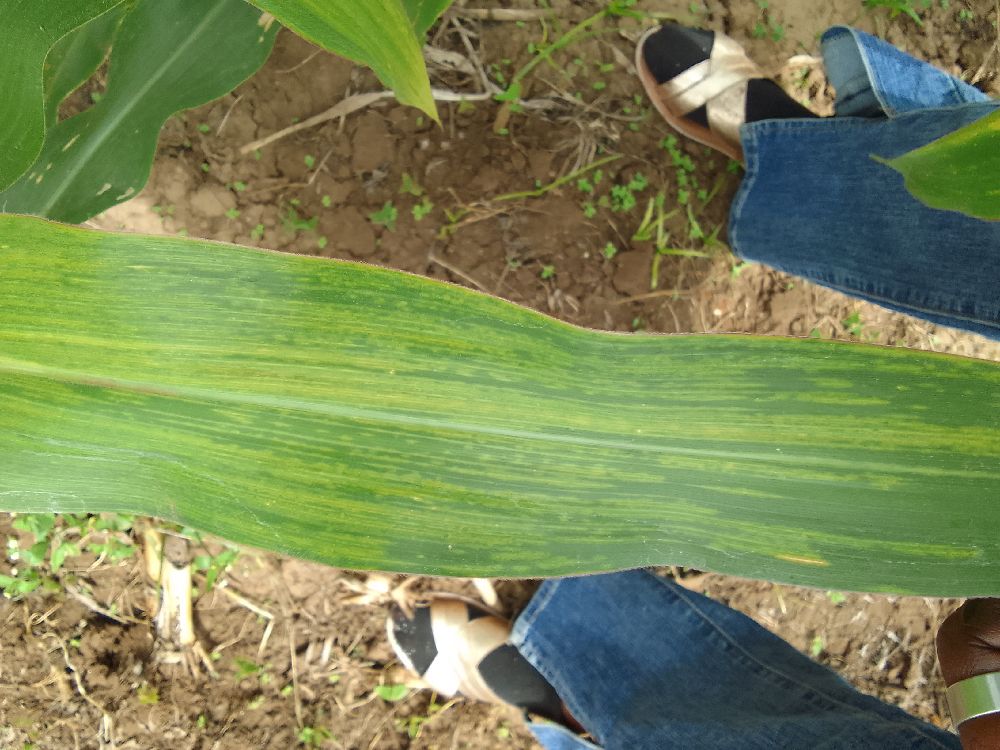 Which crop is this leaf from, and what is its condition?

maize, maize lethal necrosis
